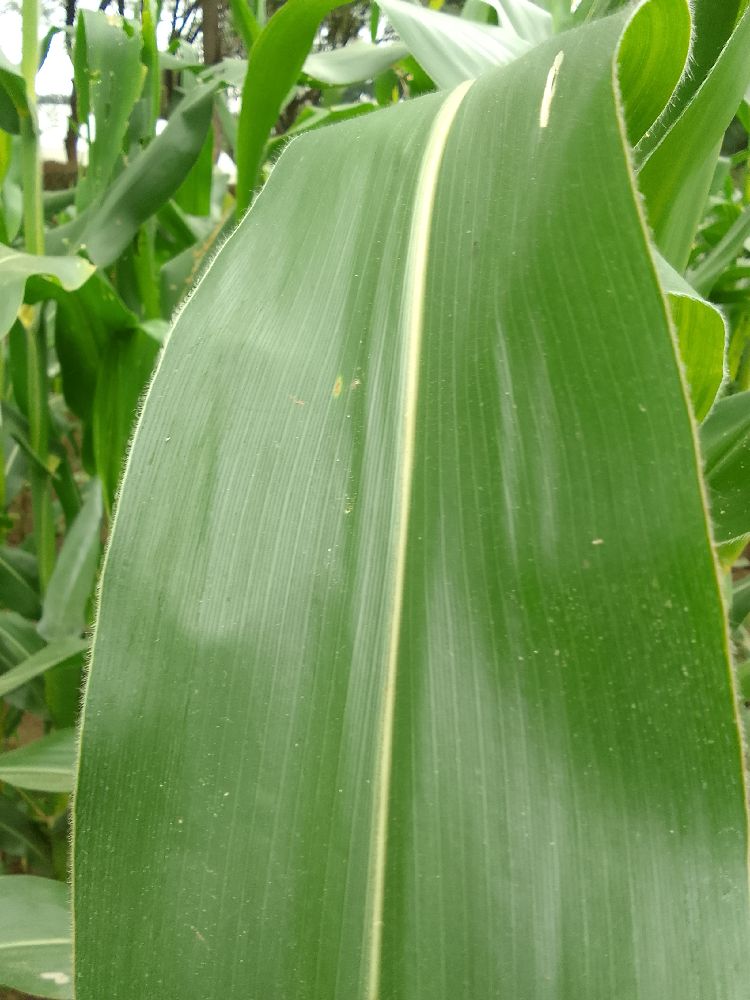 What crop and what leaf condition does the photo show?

maize, healthy
